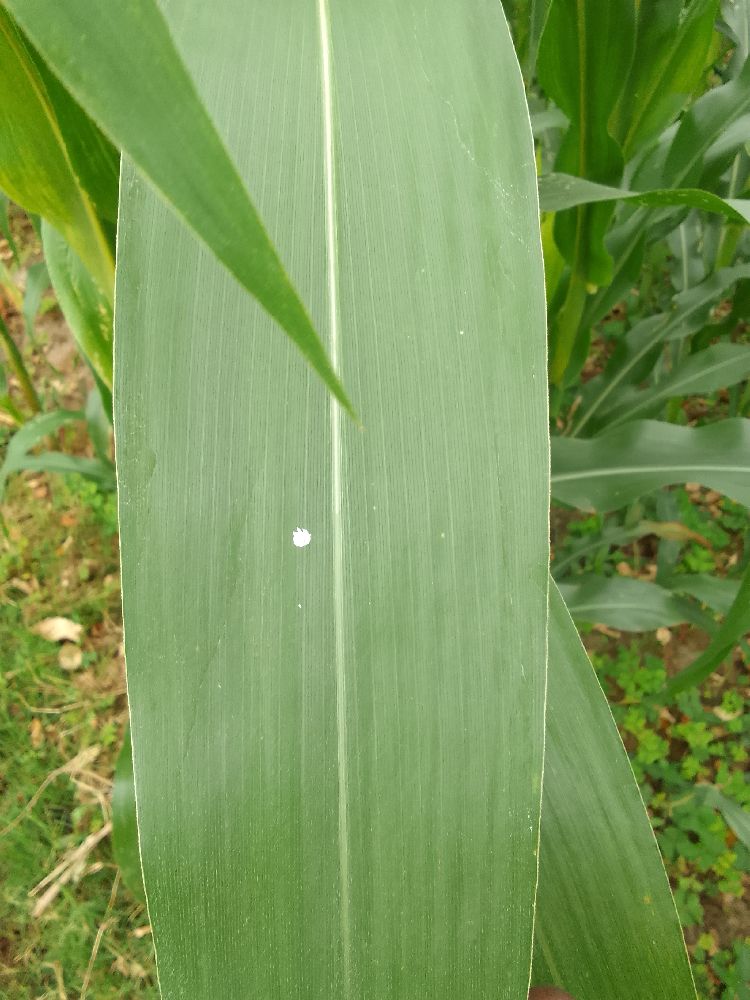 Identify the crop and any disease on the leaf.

maize, healthy
